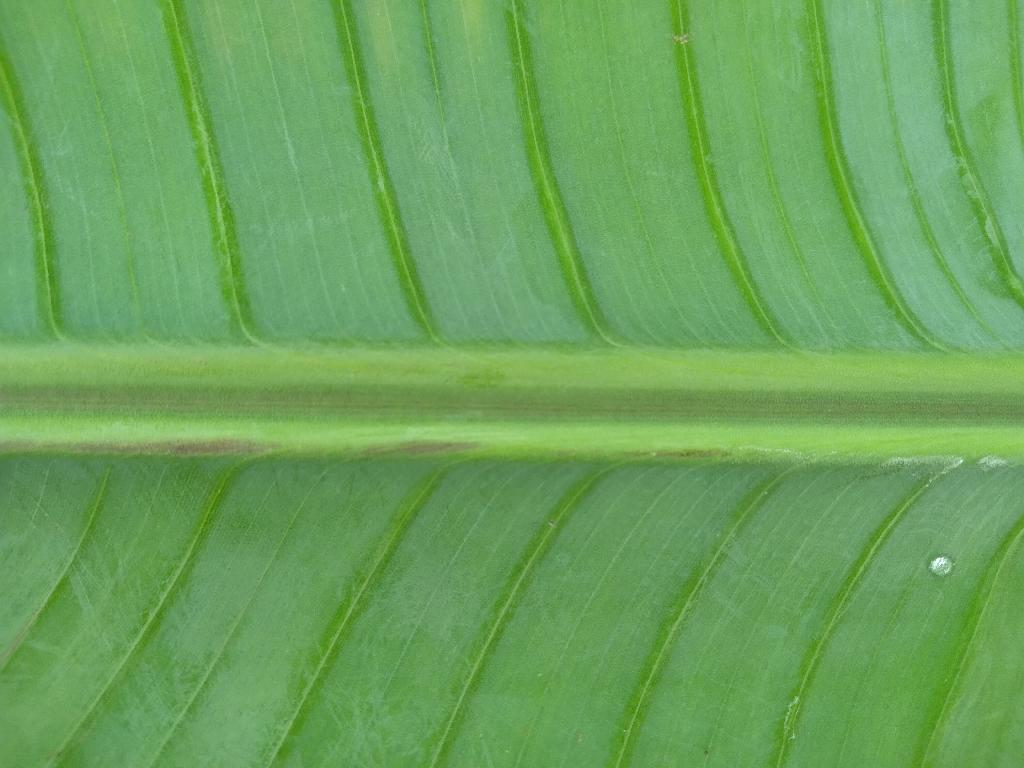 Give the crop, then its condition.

banana, healthy
